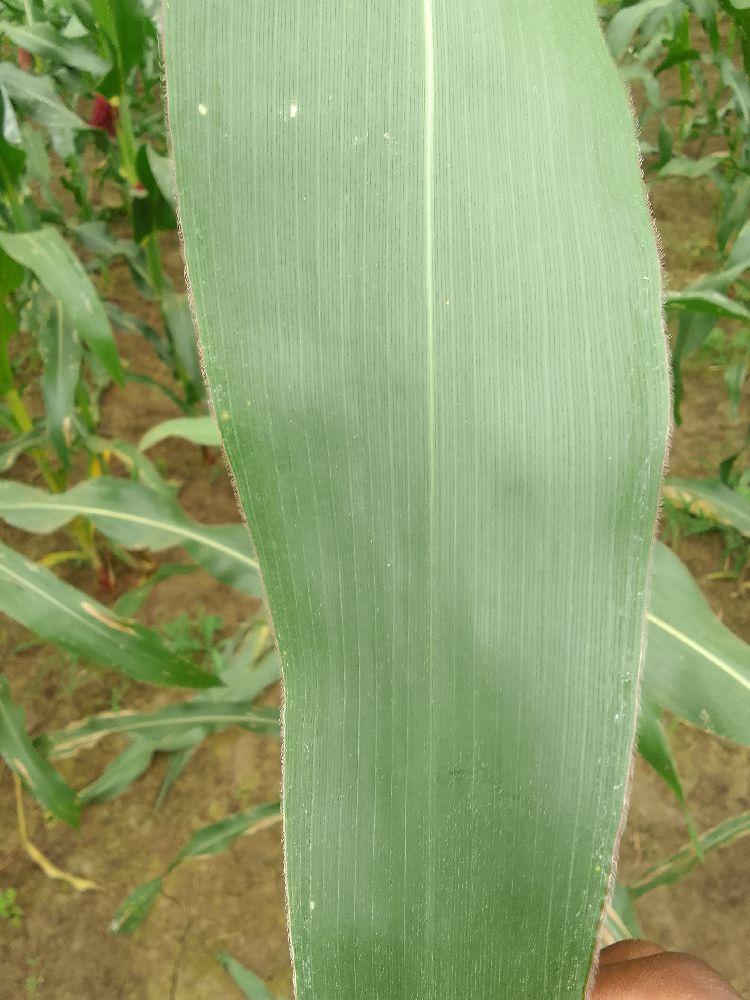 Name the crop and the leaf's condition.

maize, healthy
